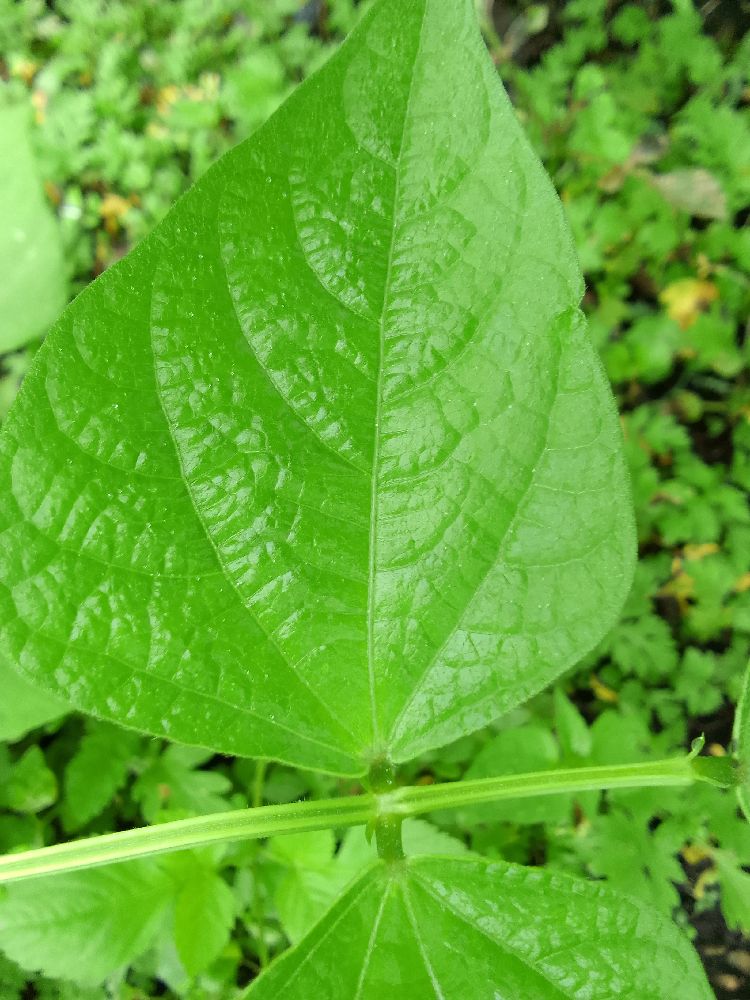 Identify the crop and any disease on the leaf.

common bean, healthy
